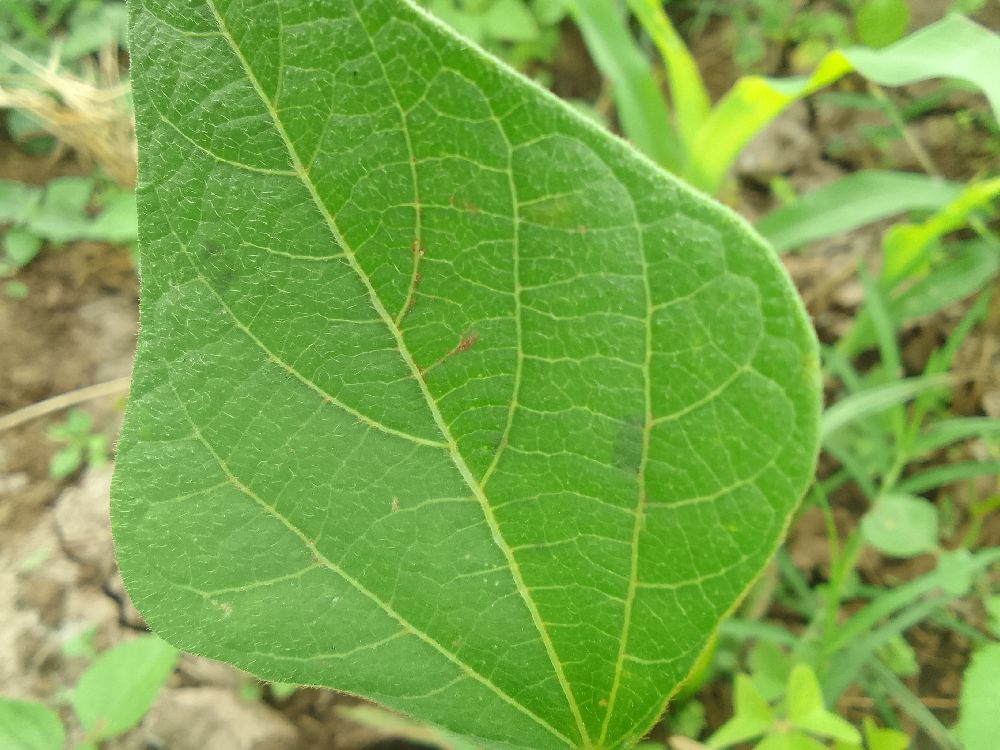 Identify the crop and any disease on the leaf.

common bean, healthy
